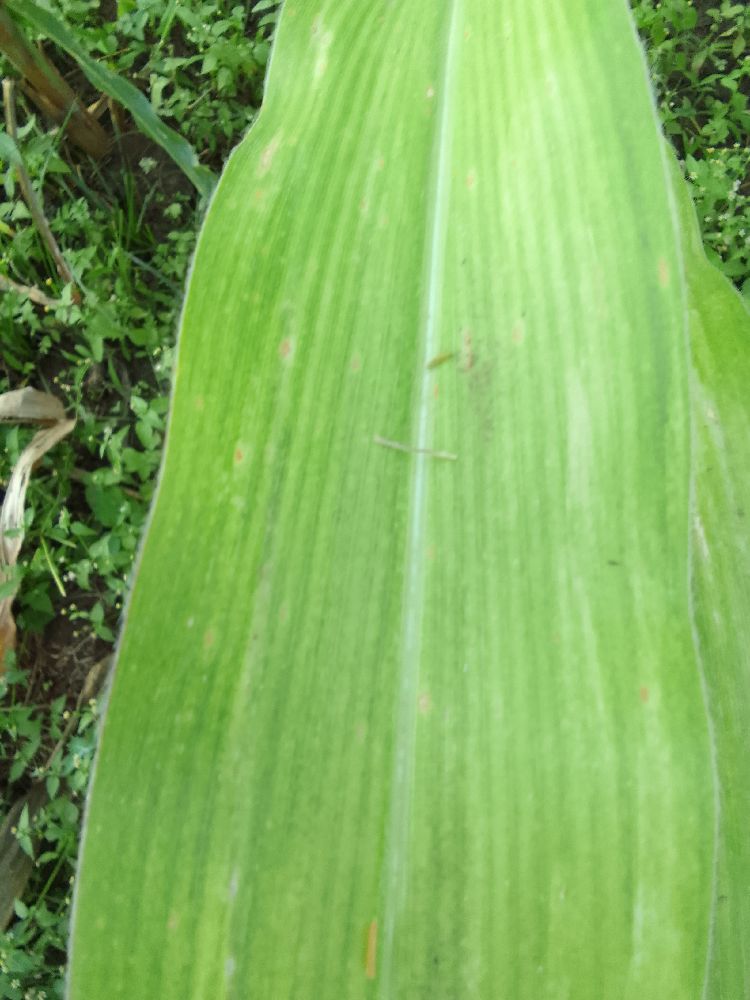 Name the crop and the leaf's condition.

maize, maize lethal necrosis
